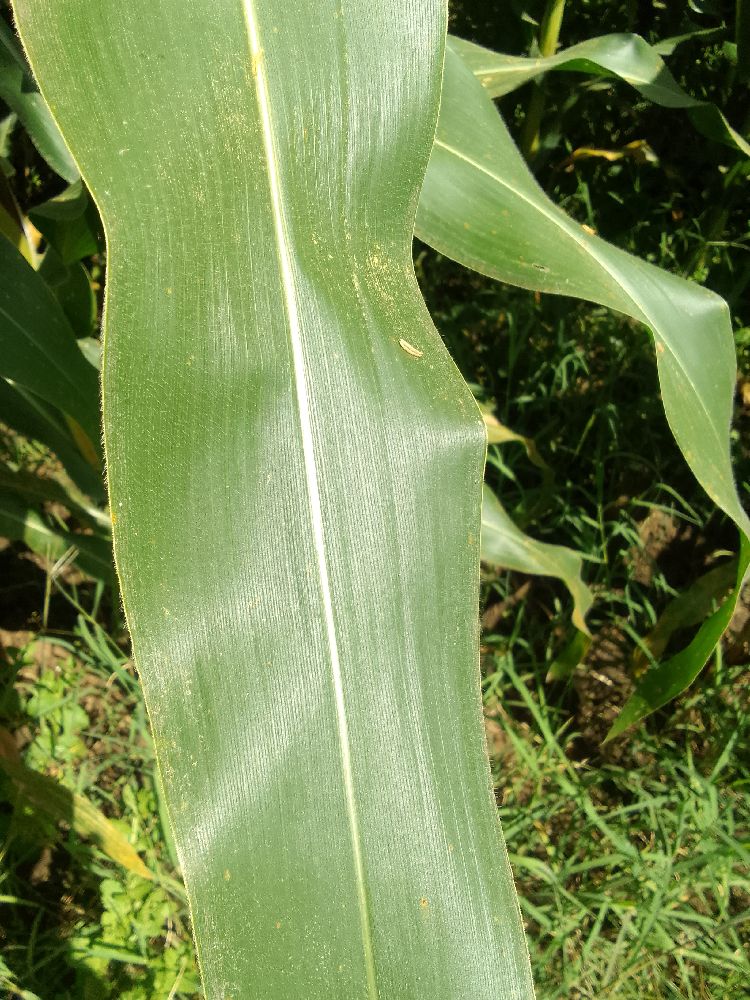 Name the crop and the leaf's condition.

maize, healthy
